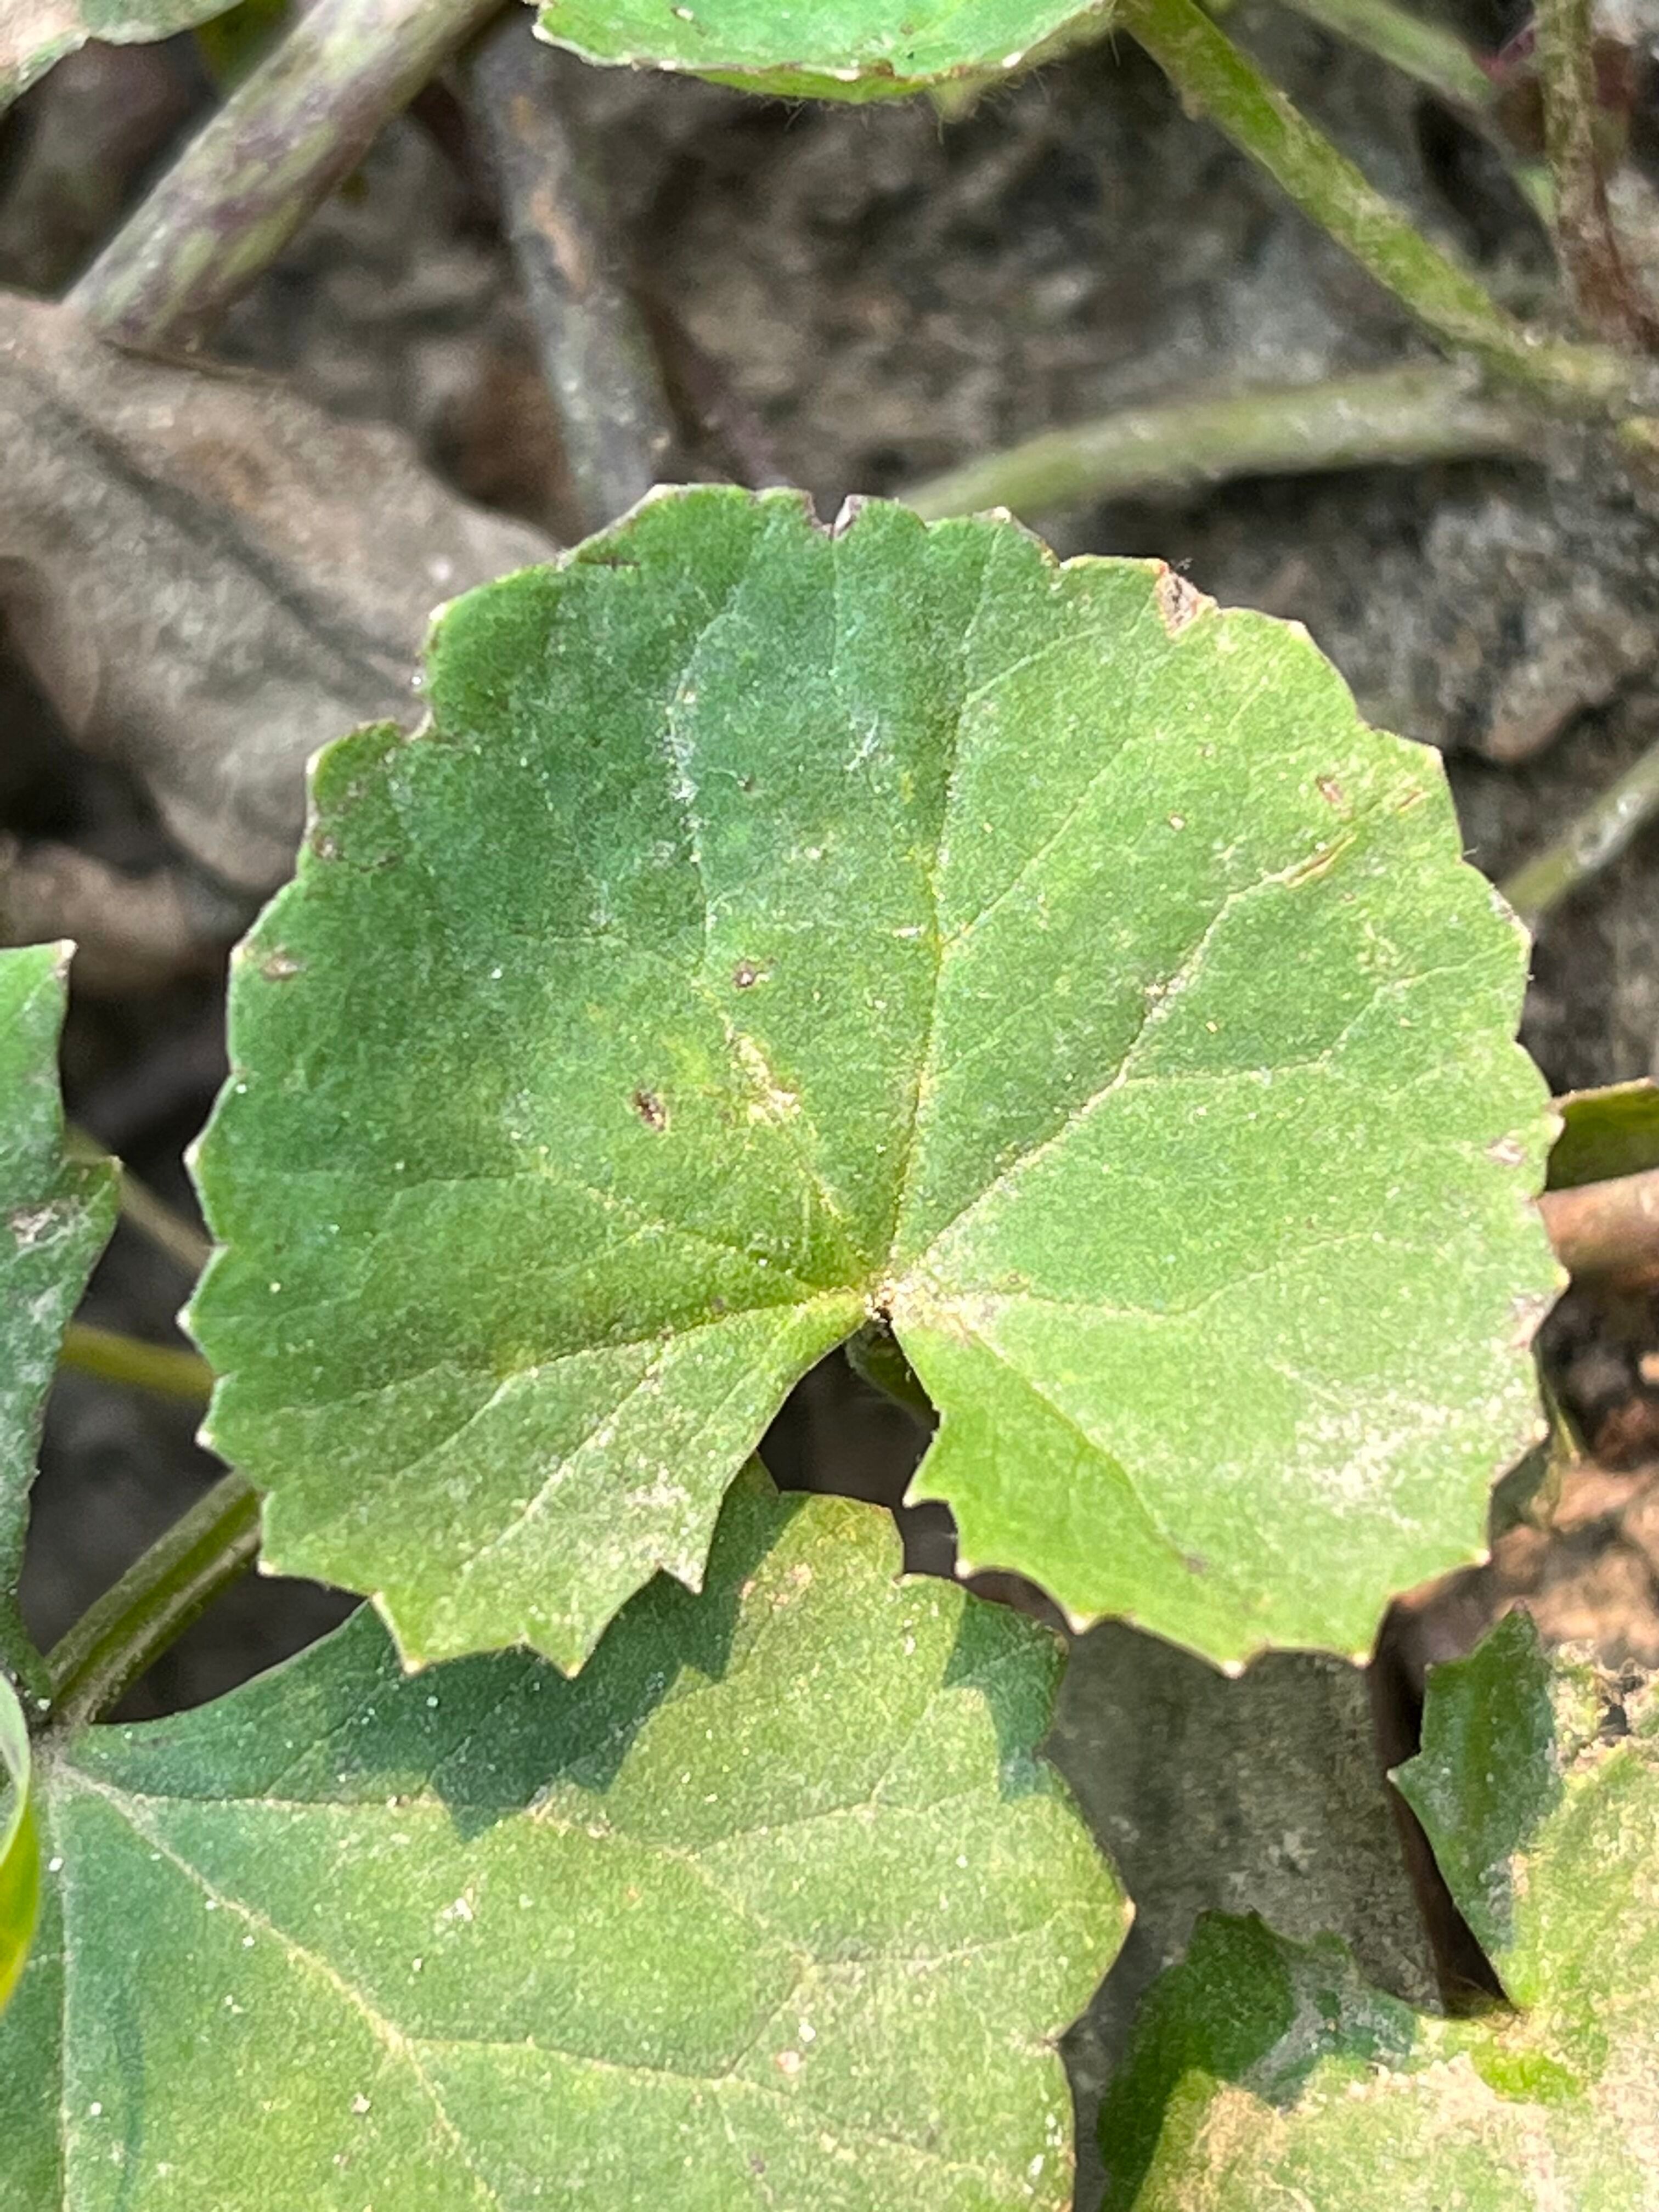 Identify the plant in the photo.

thankuni
